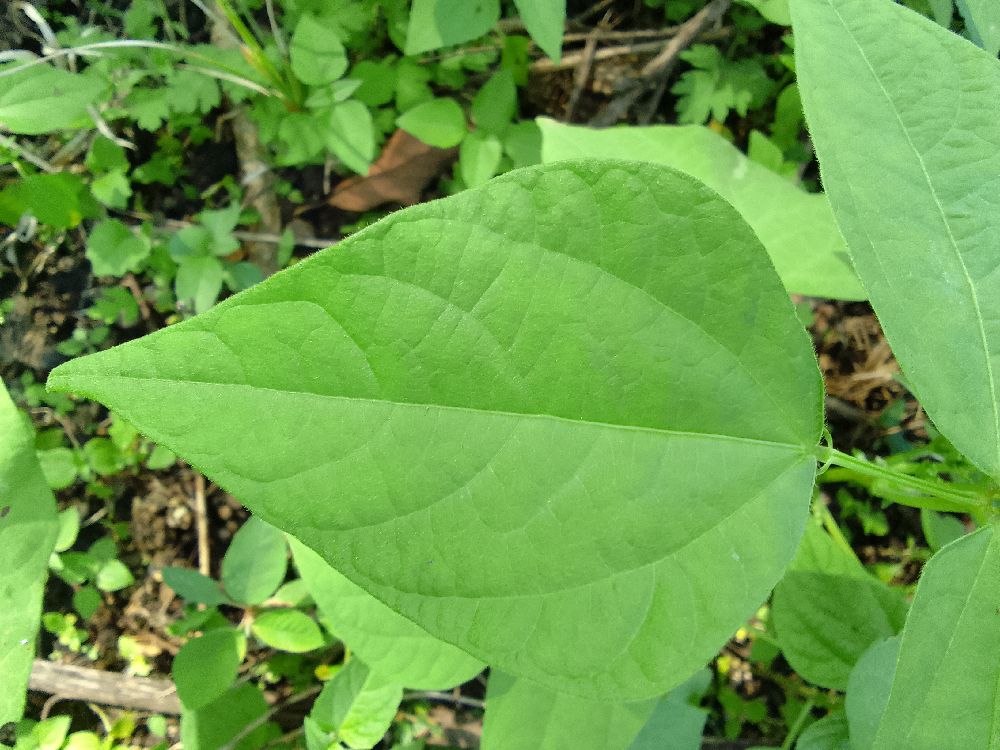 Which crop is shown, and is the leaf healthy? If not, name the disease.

common bean, healthy
